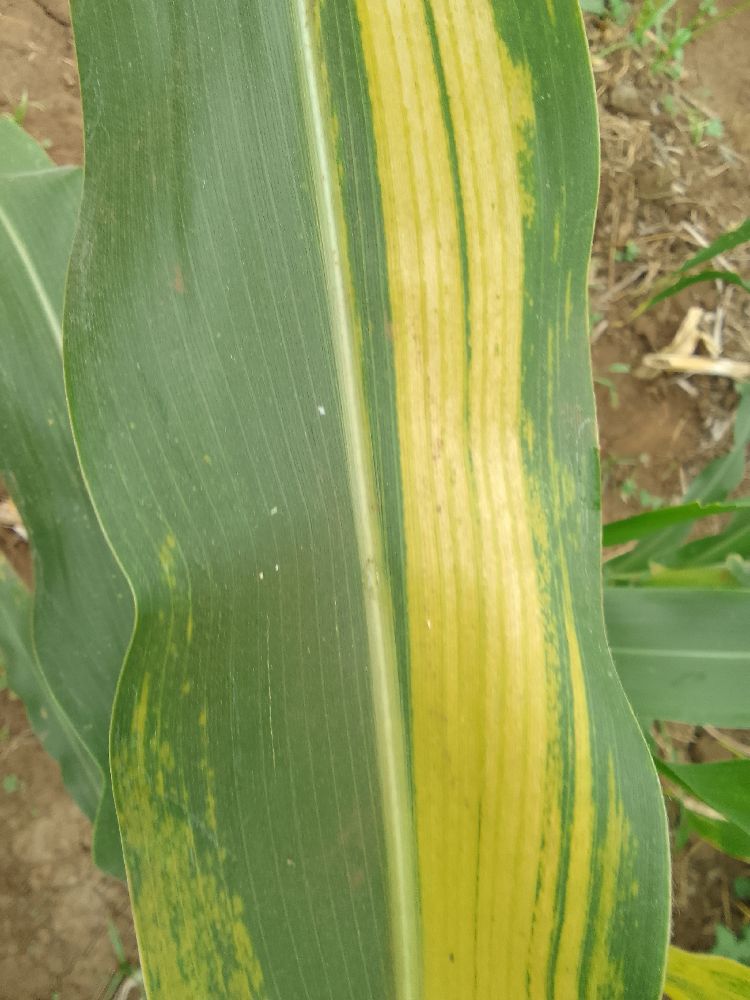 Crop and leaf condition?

maize, maize lethal necrosis
